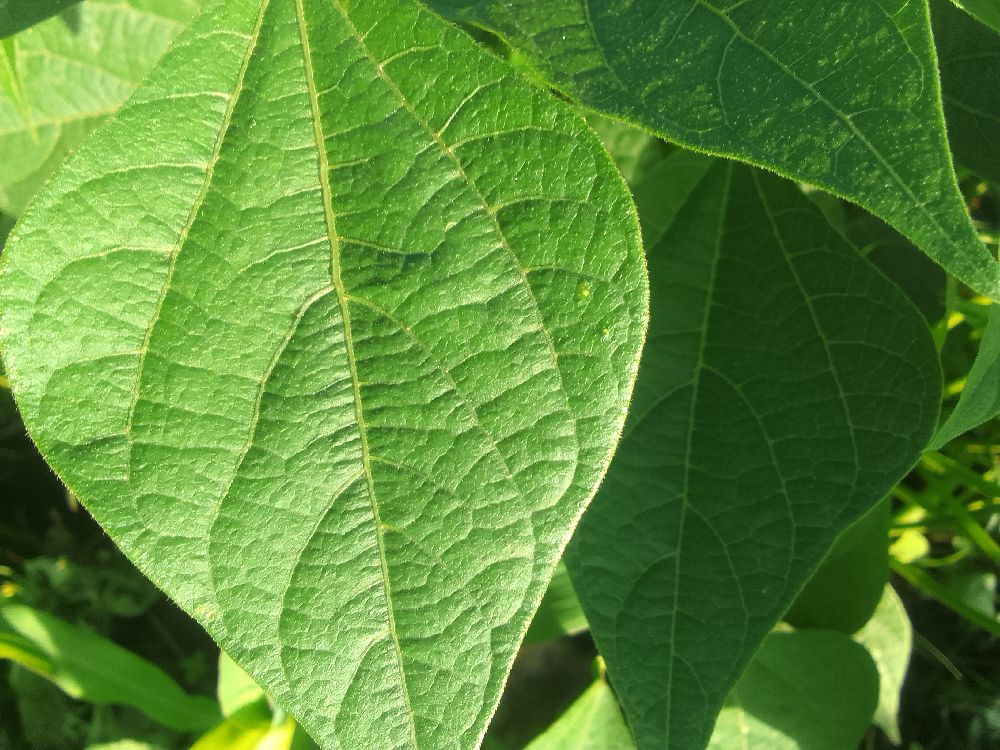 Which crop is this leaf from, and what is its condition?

common bean, healthy
